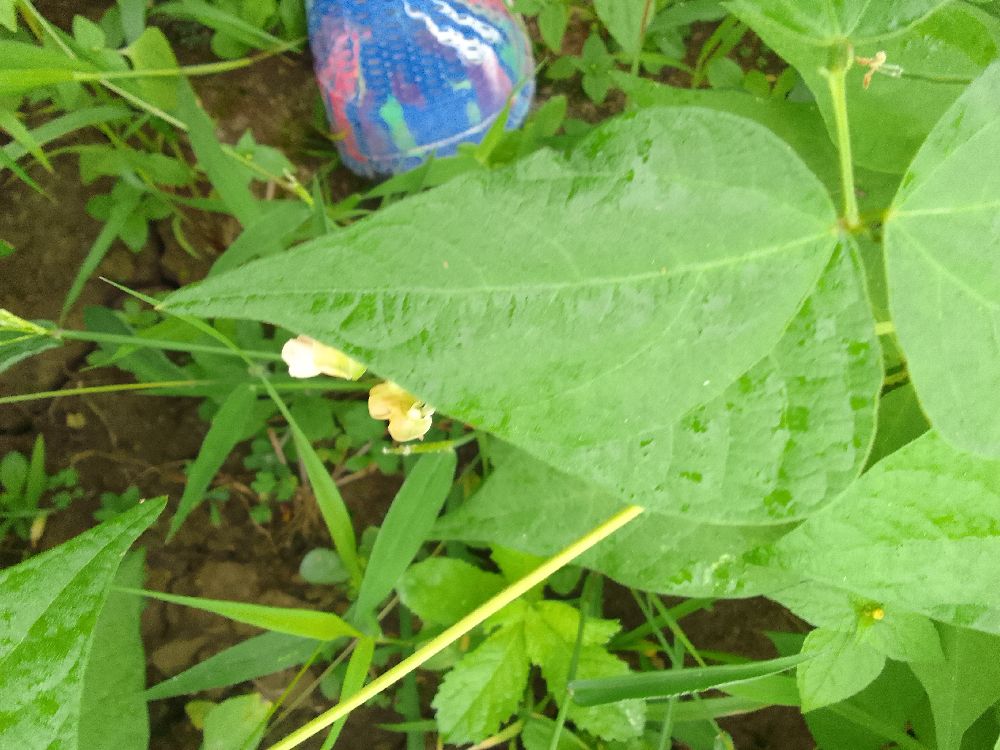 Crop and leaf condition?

common bean, healthy
